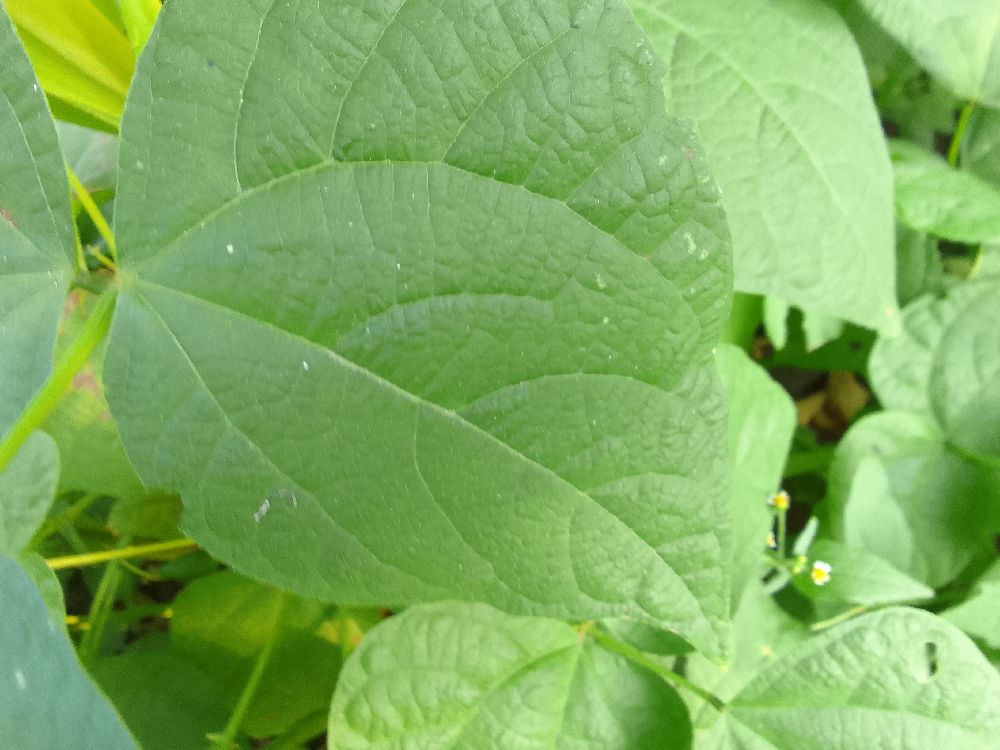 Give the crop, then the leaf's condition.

common bean, healthy
